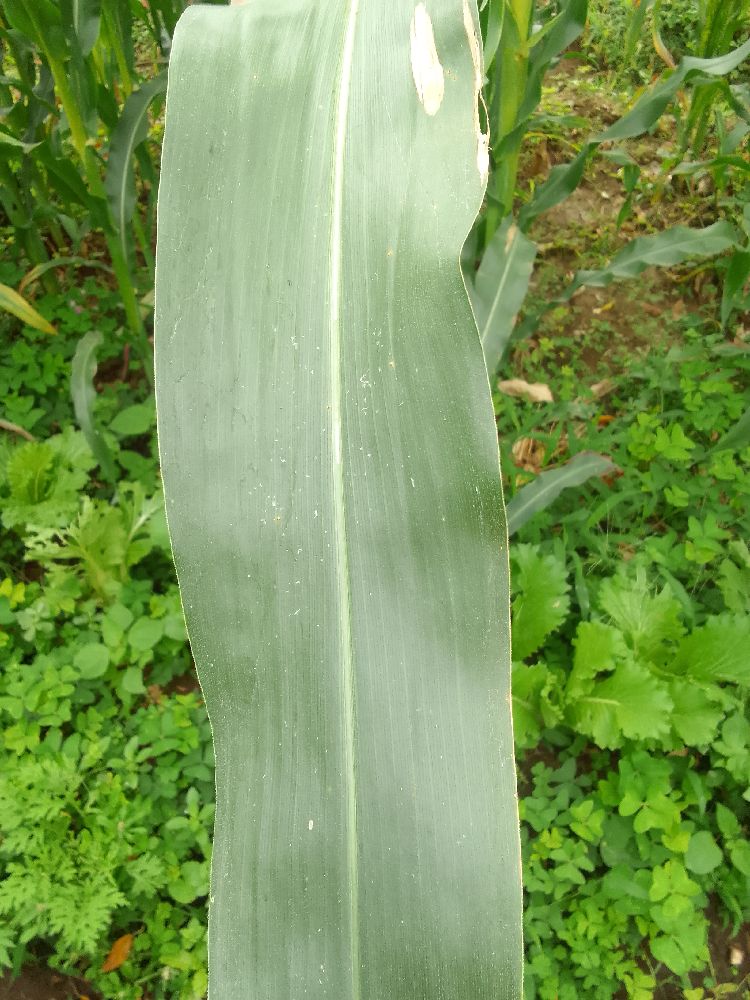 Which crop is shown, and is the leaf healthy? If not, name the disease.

maize, healthy
